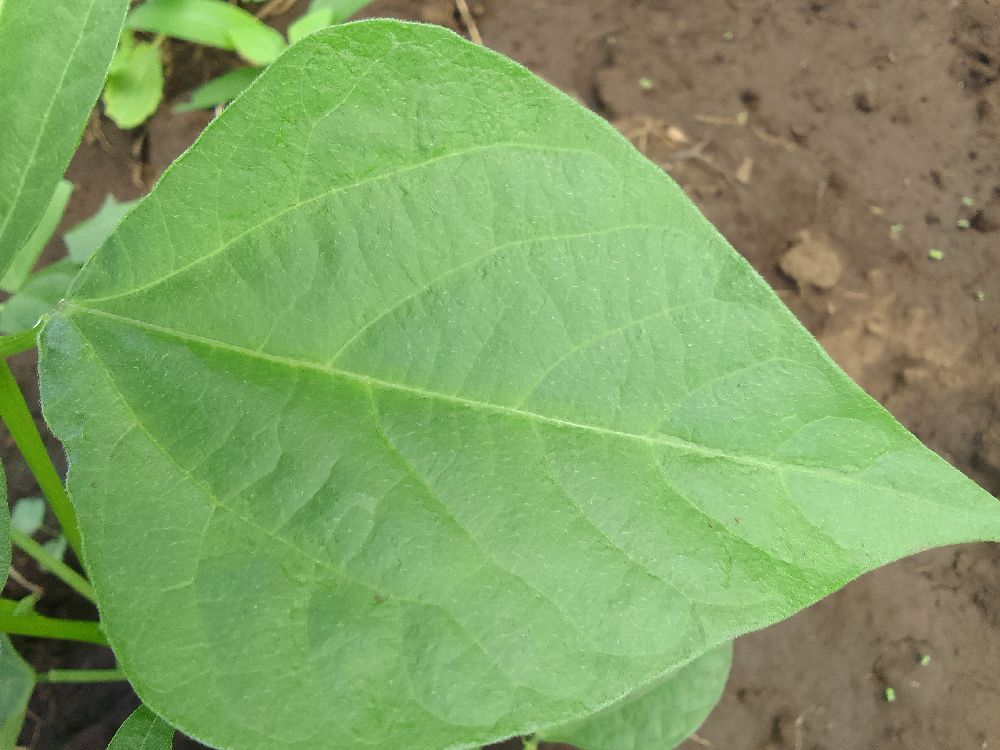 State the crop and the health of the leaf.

common bean, healthy
